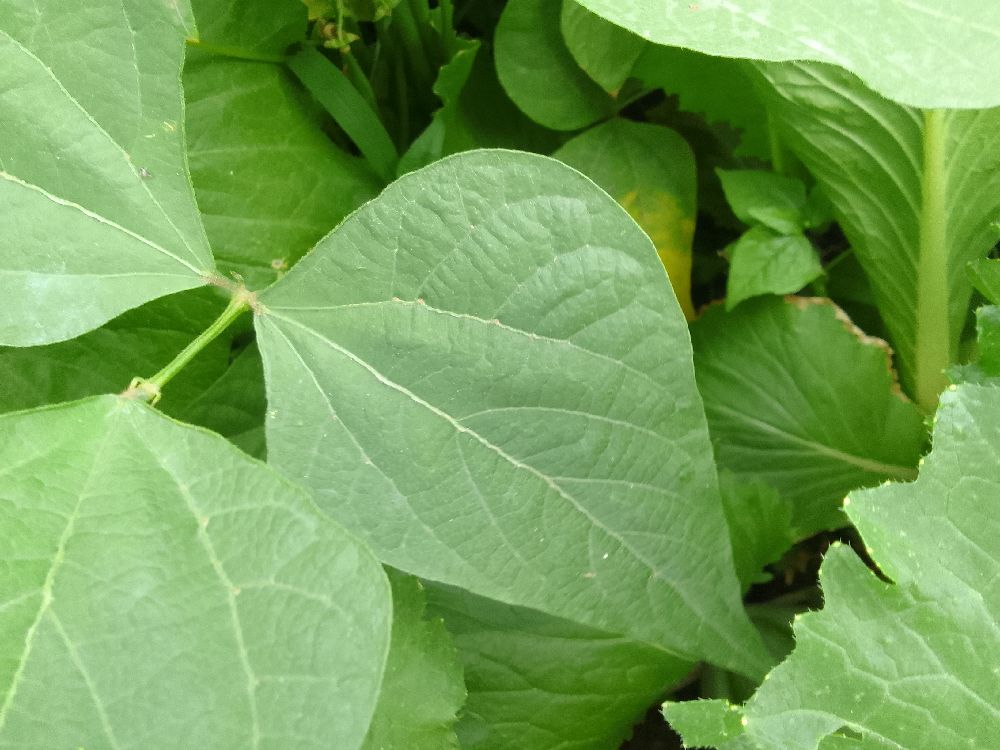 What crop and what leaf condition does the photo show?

common bean, healthy
